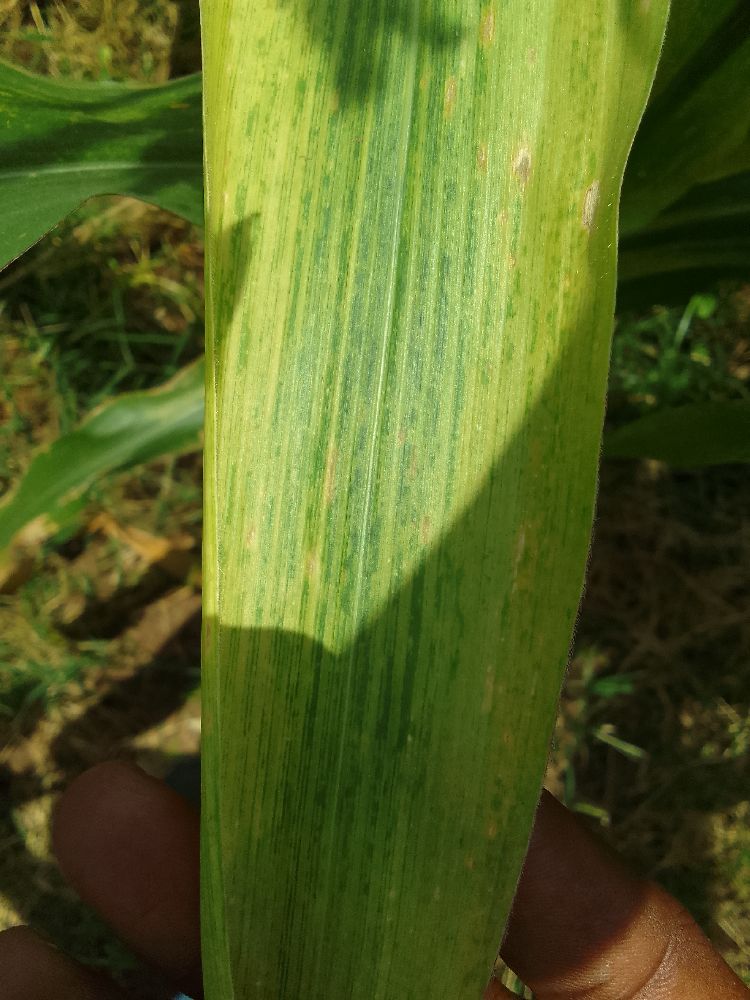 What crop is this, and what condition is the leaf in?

maize, maize lethal necrosis
